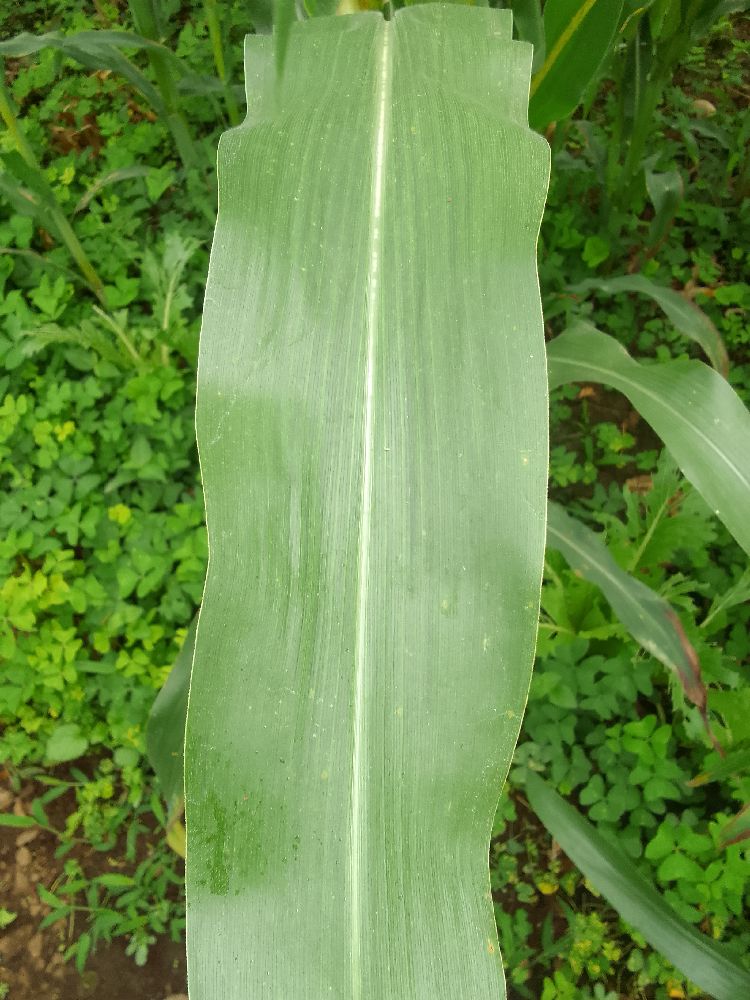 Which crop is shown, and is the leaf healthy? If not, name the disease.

maize, healthy
